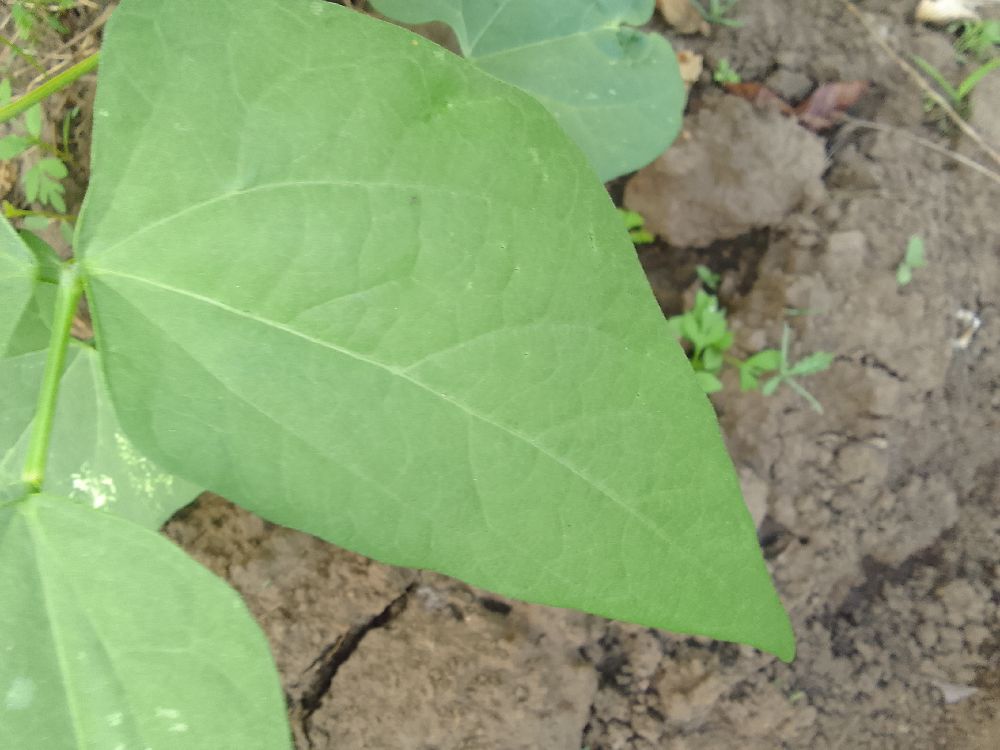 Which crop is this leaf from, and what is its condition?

common bean, healthy
